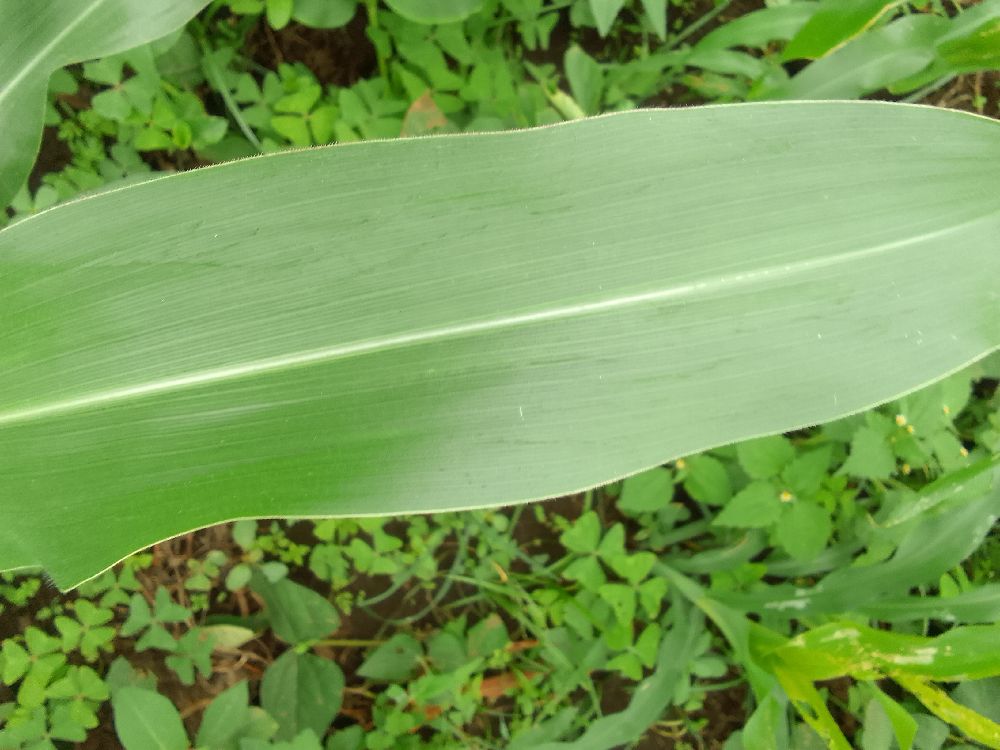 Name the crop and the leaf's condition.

maize, healthy
